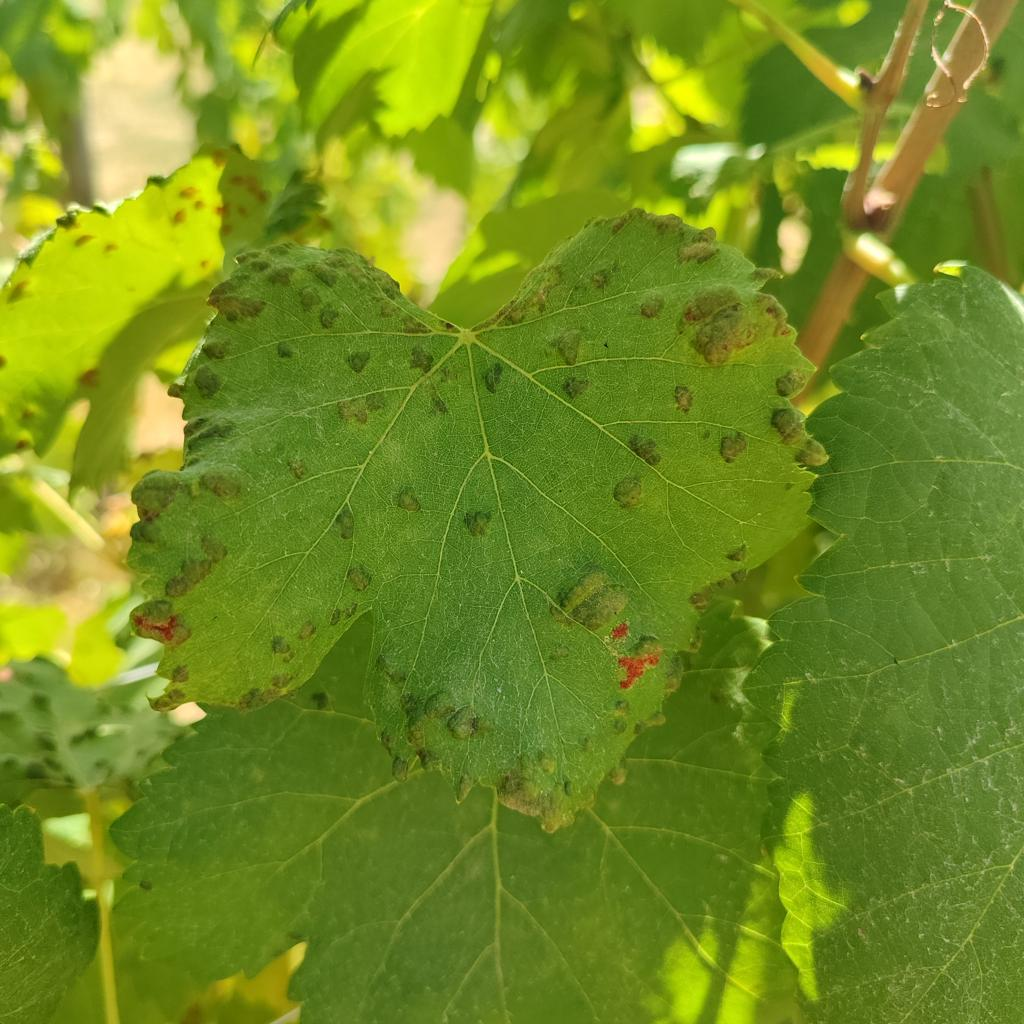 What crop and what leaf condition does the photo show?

grapevine, erineum mite
